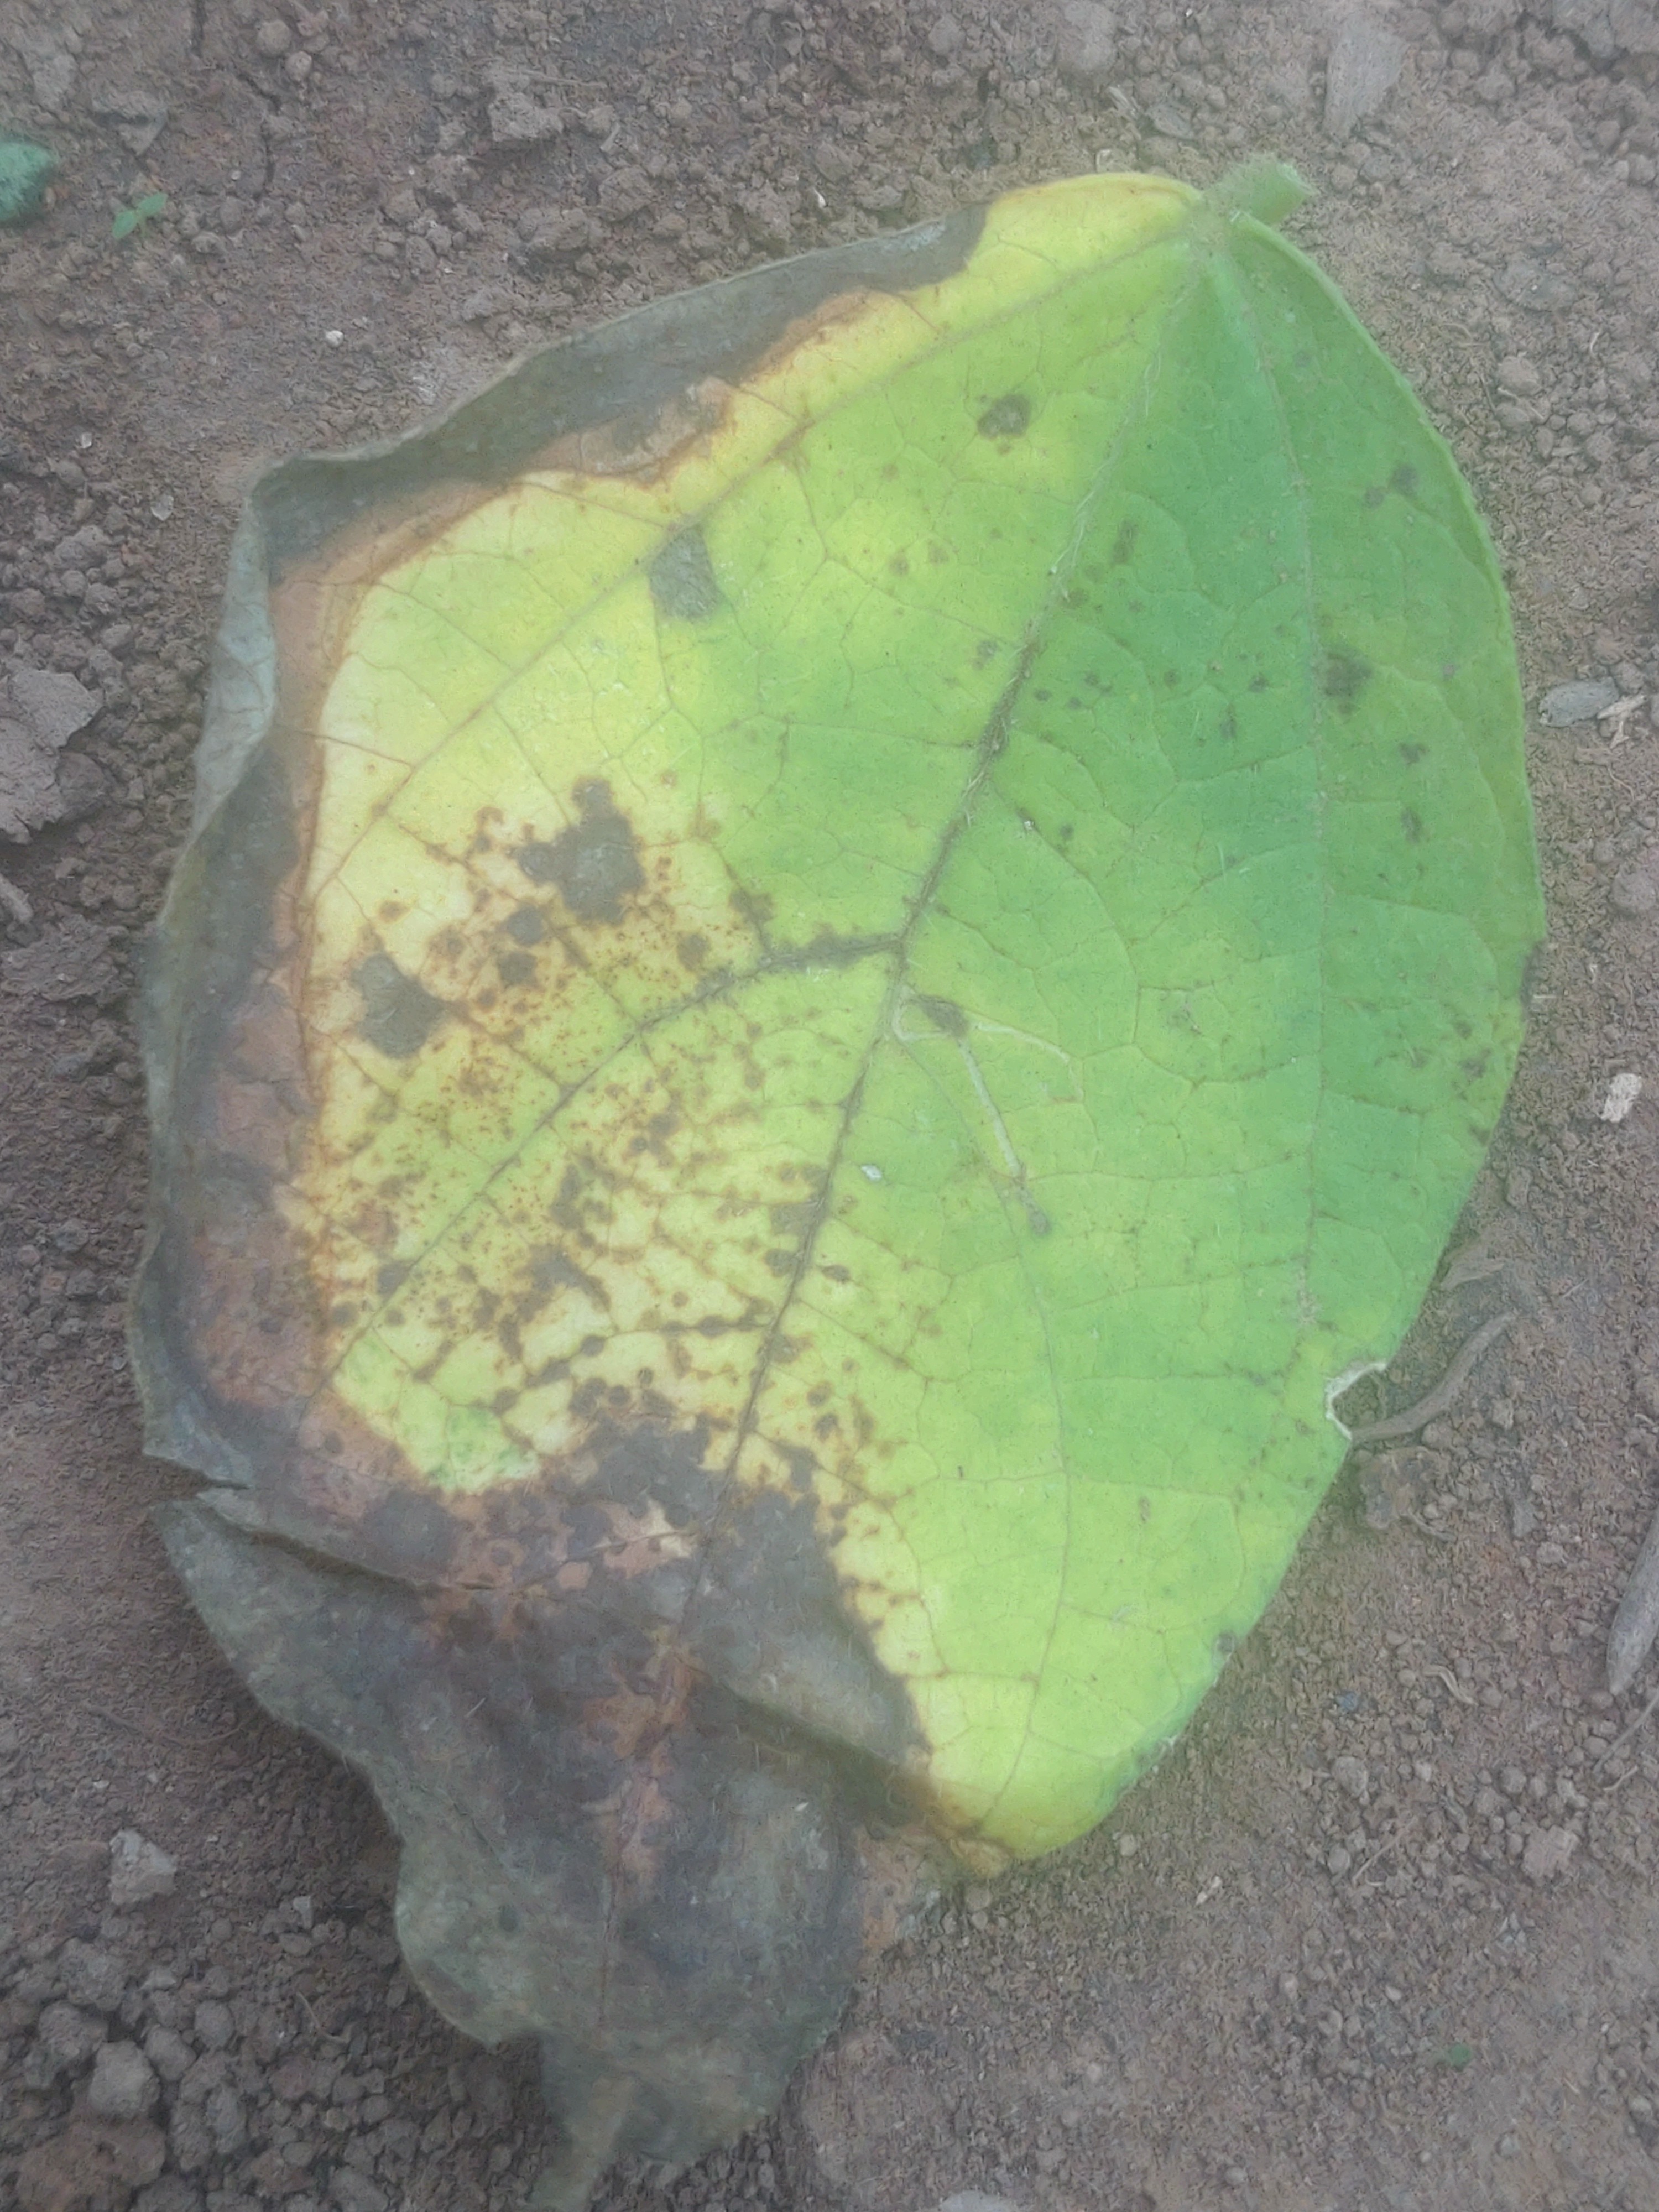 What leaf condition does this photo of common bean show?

anthracnose
